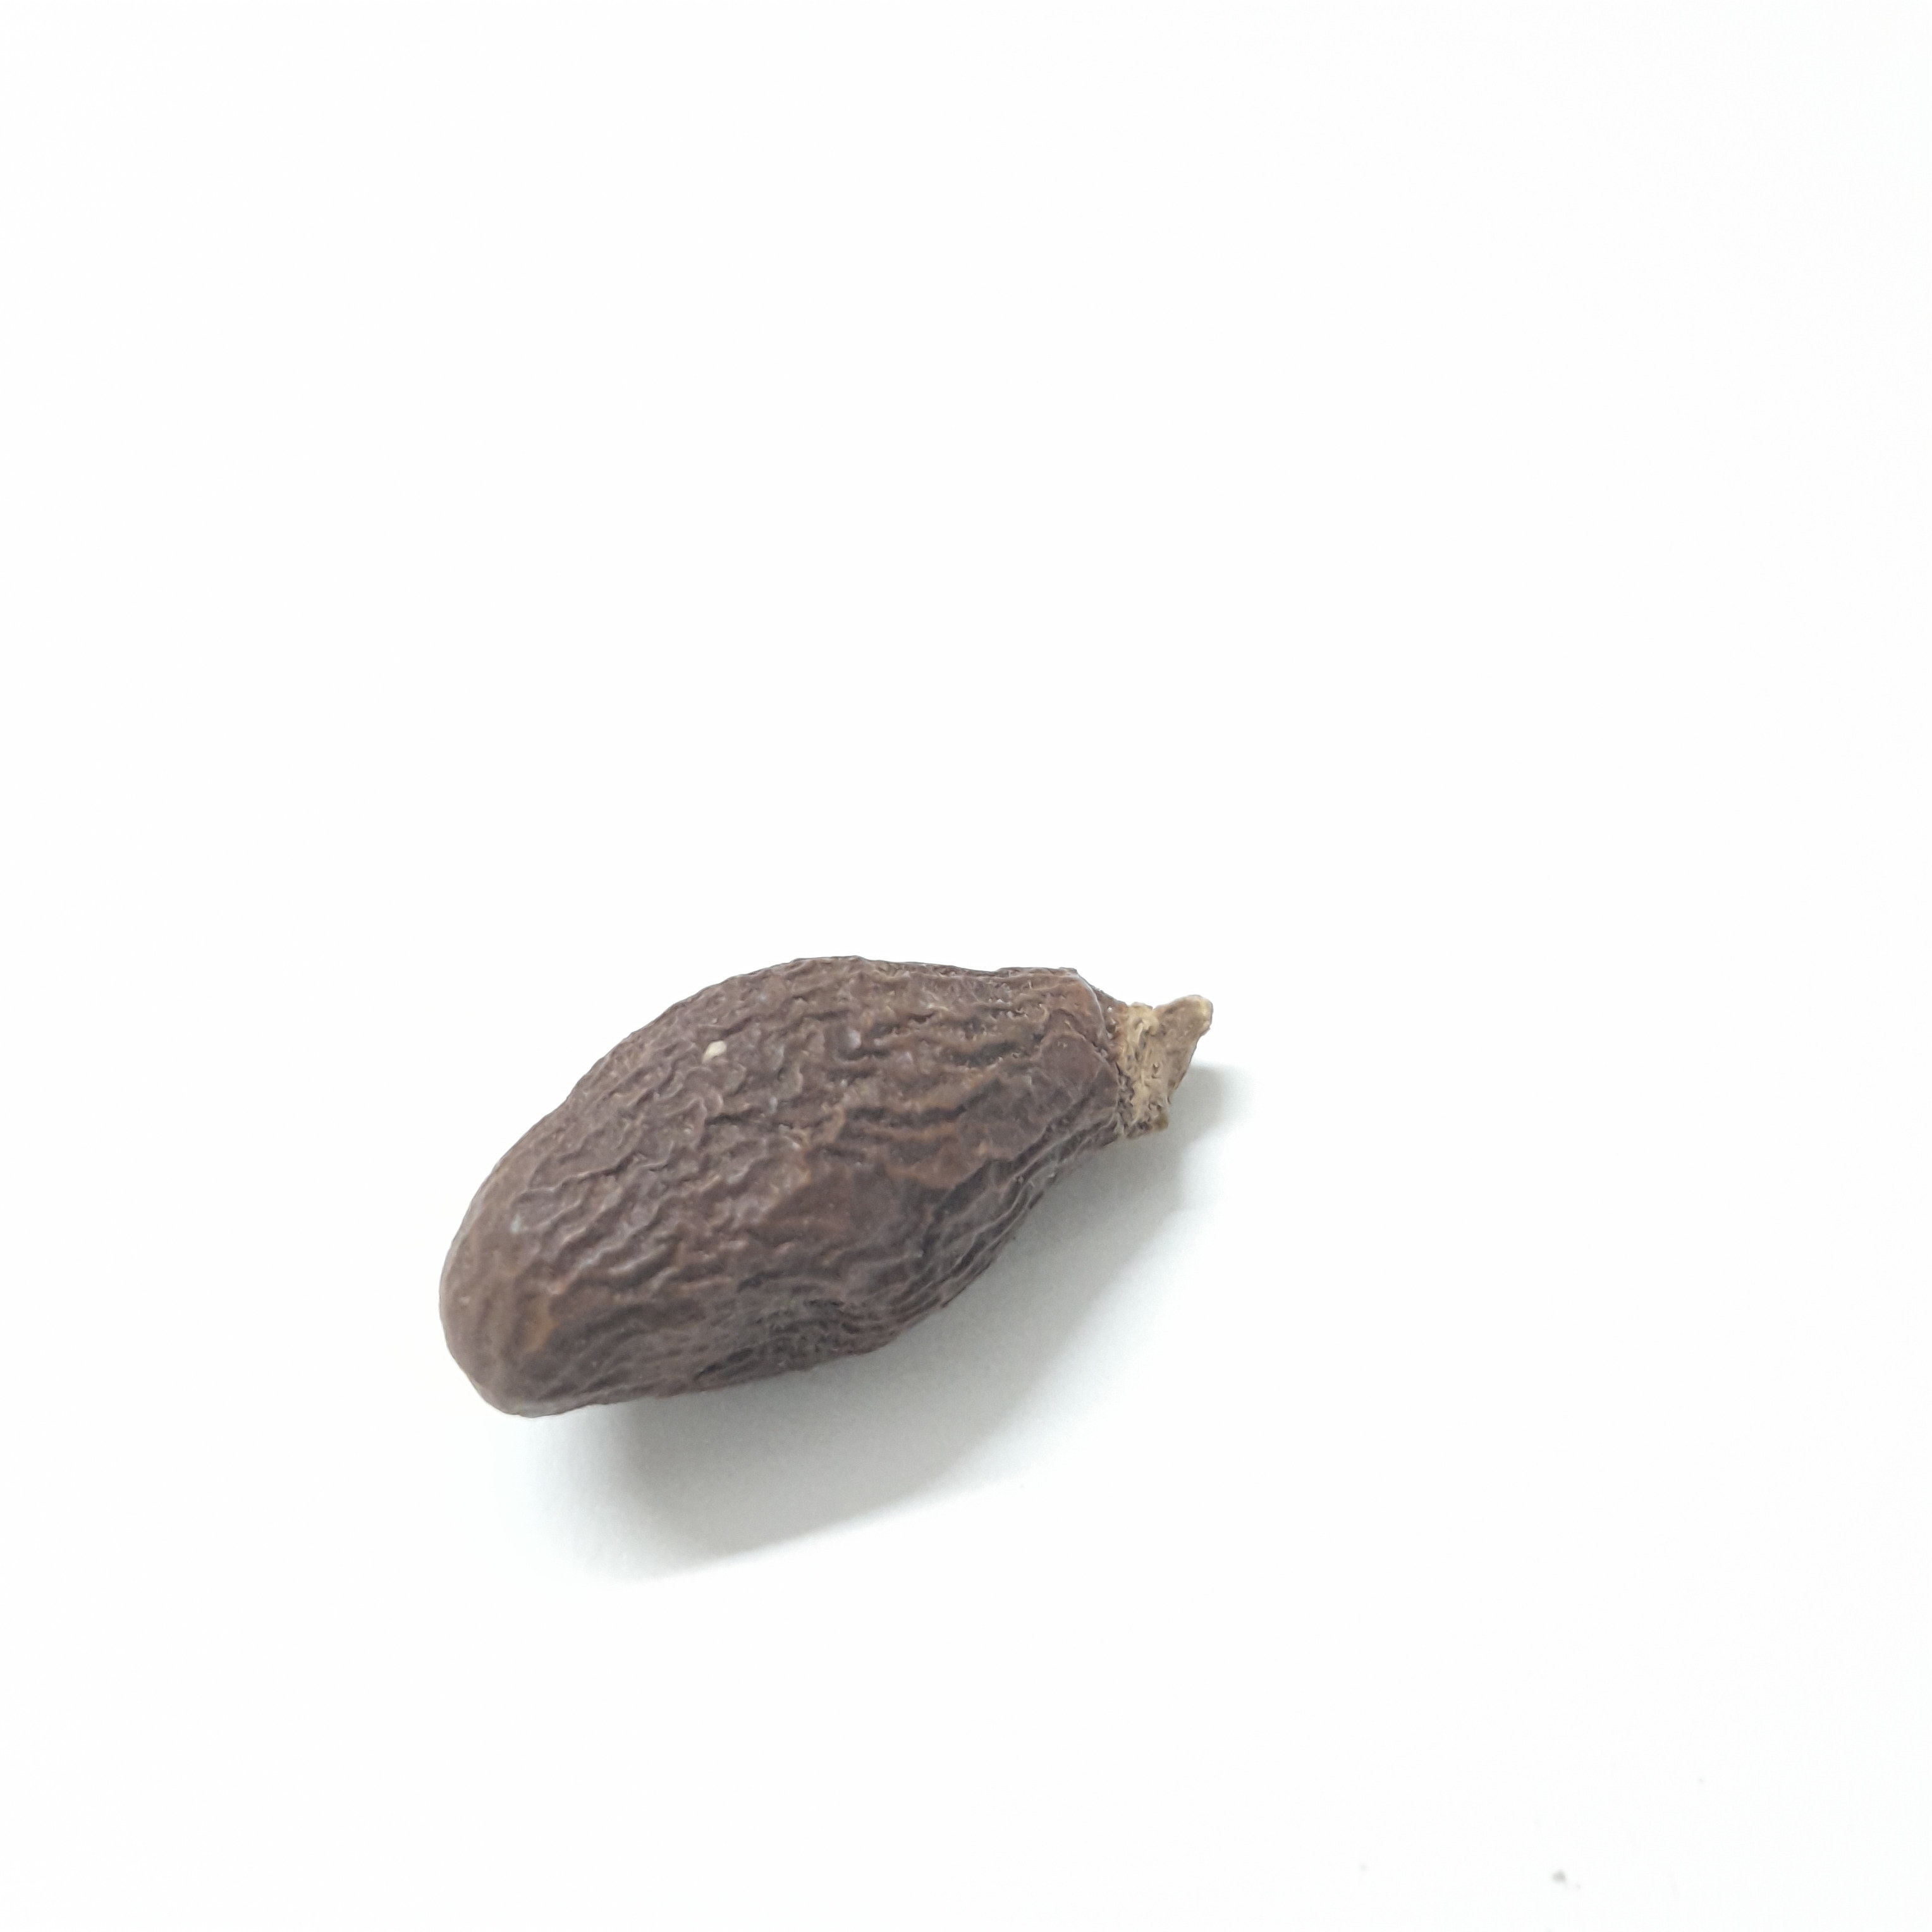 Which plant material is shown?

niranjanphal
